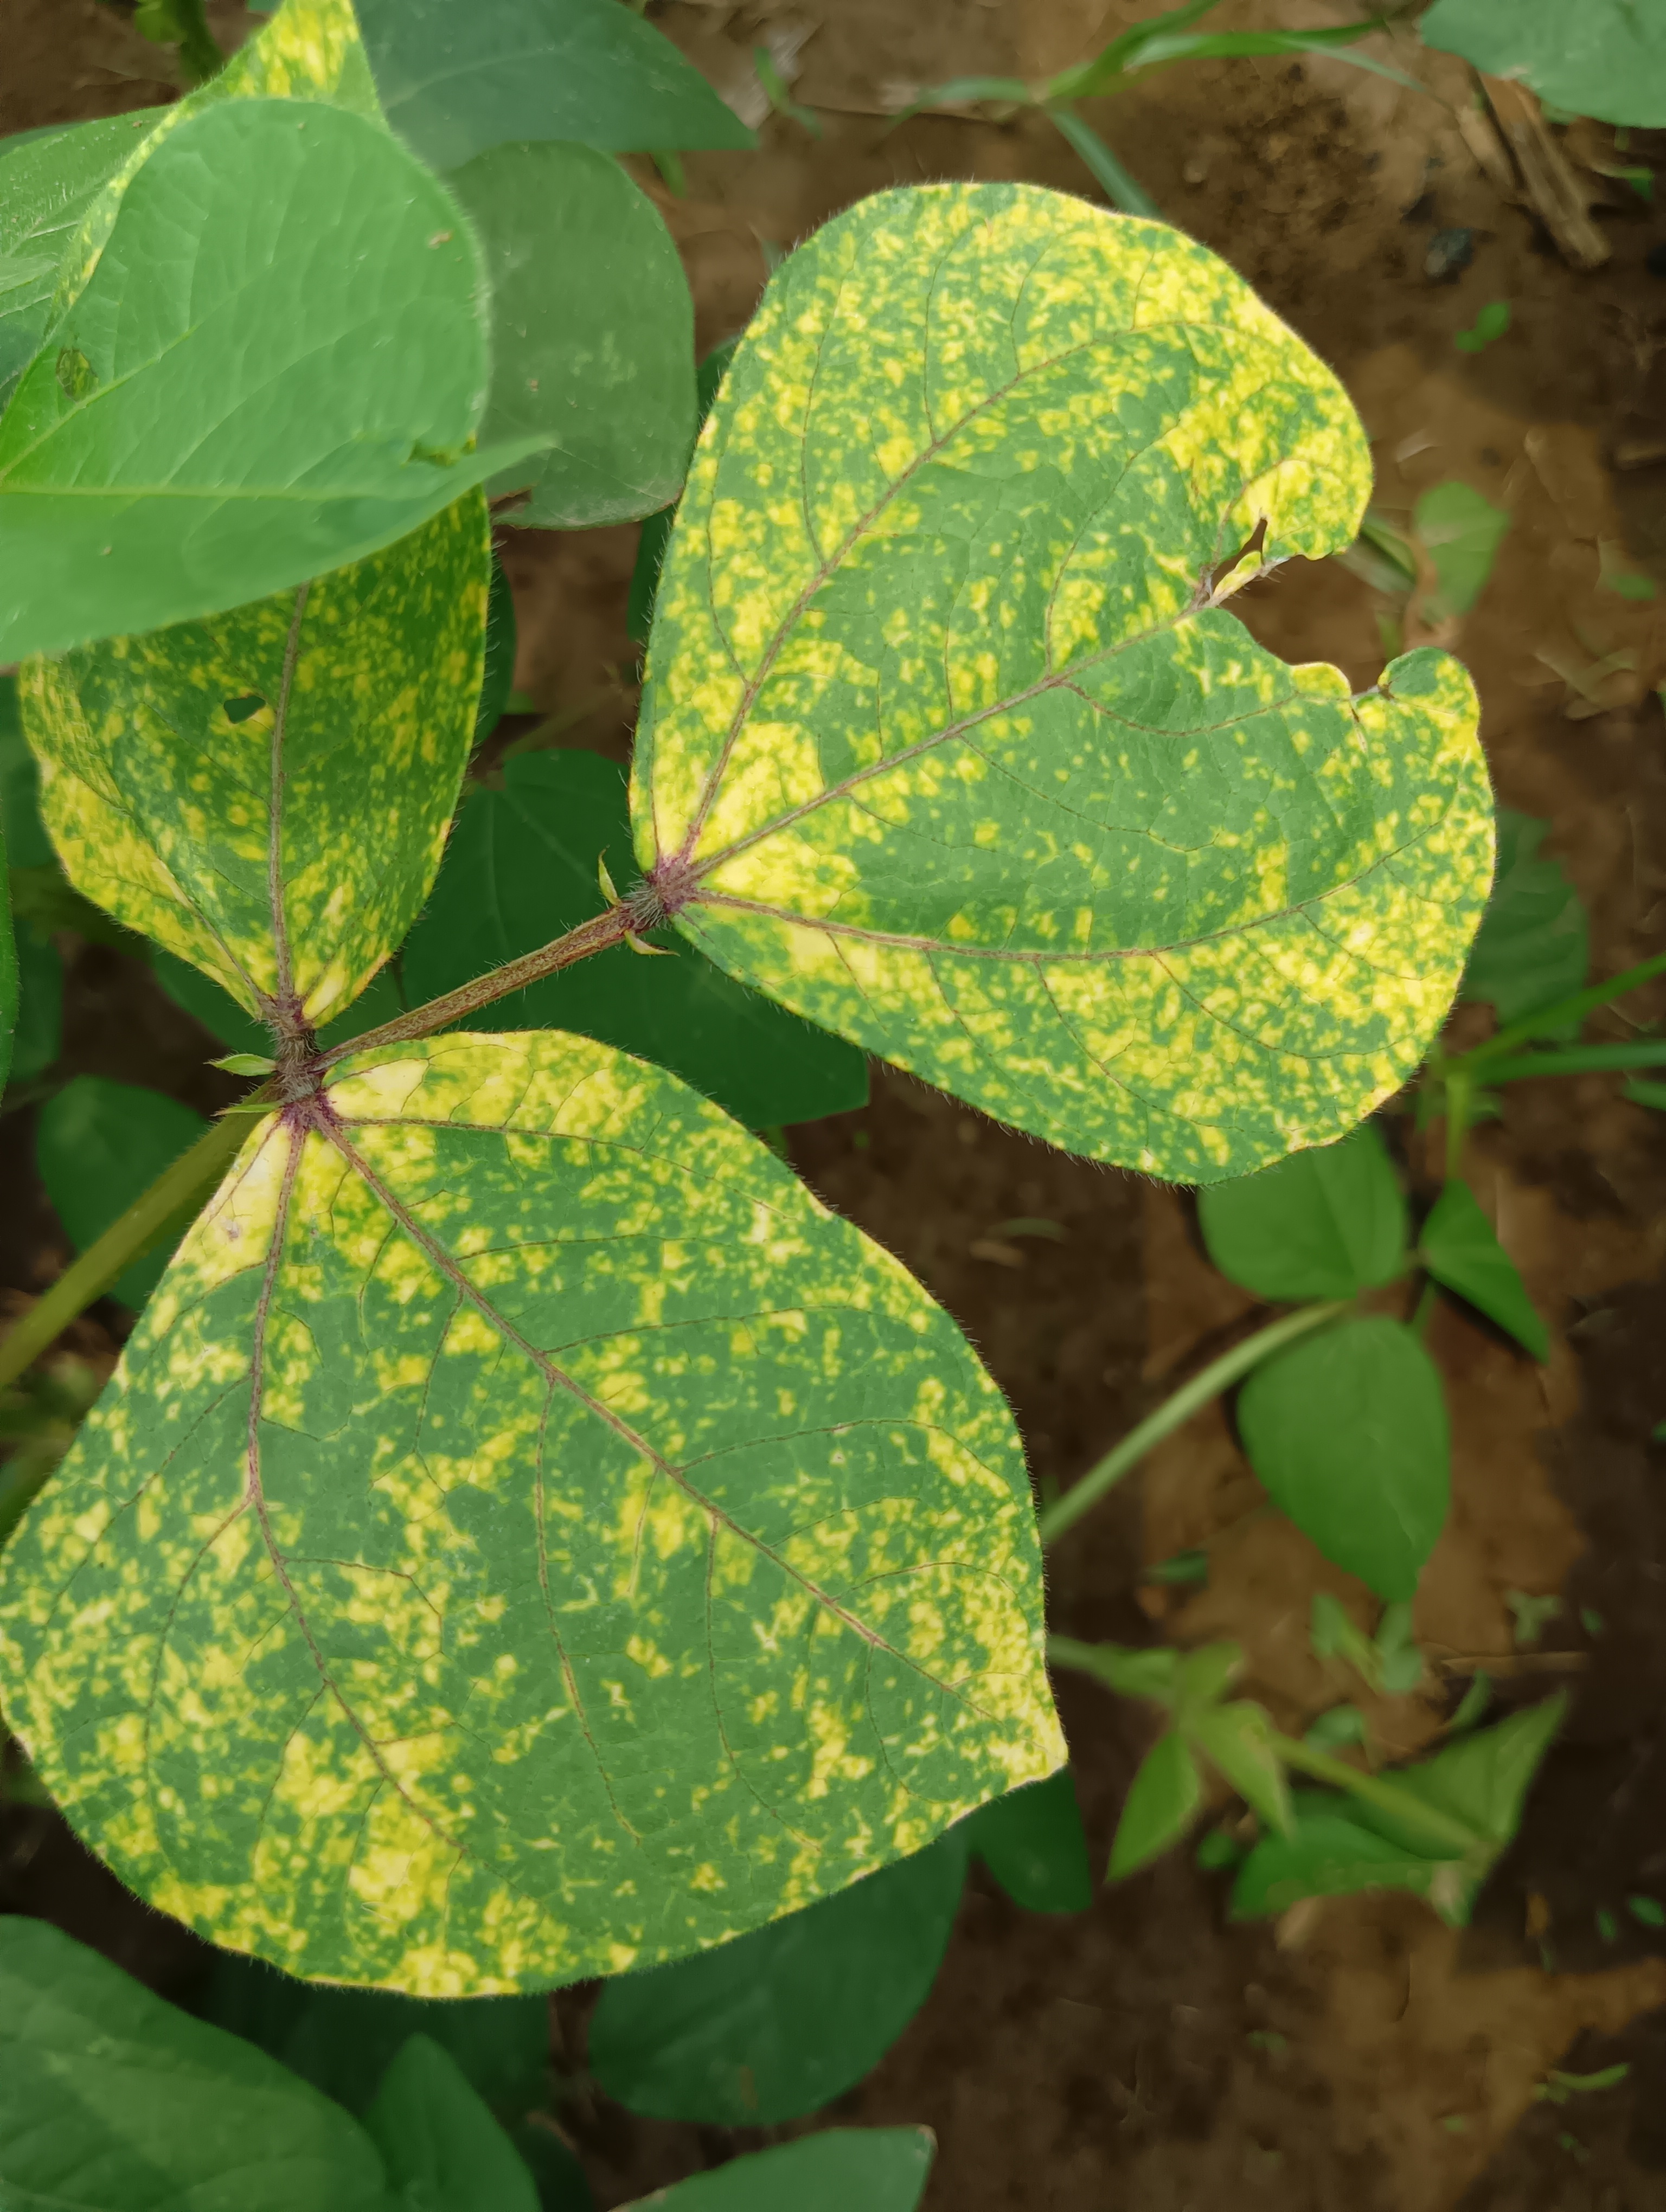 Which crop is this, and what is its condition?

mungbean, yellow mosaic
